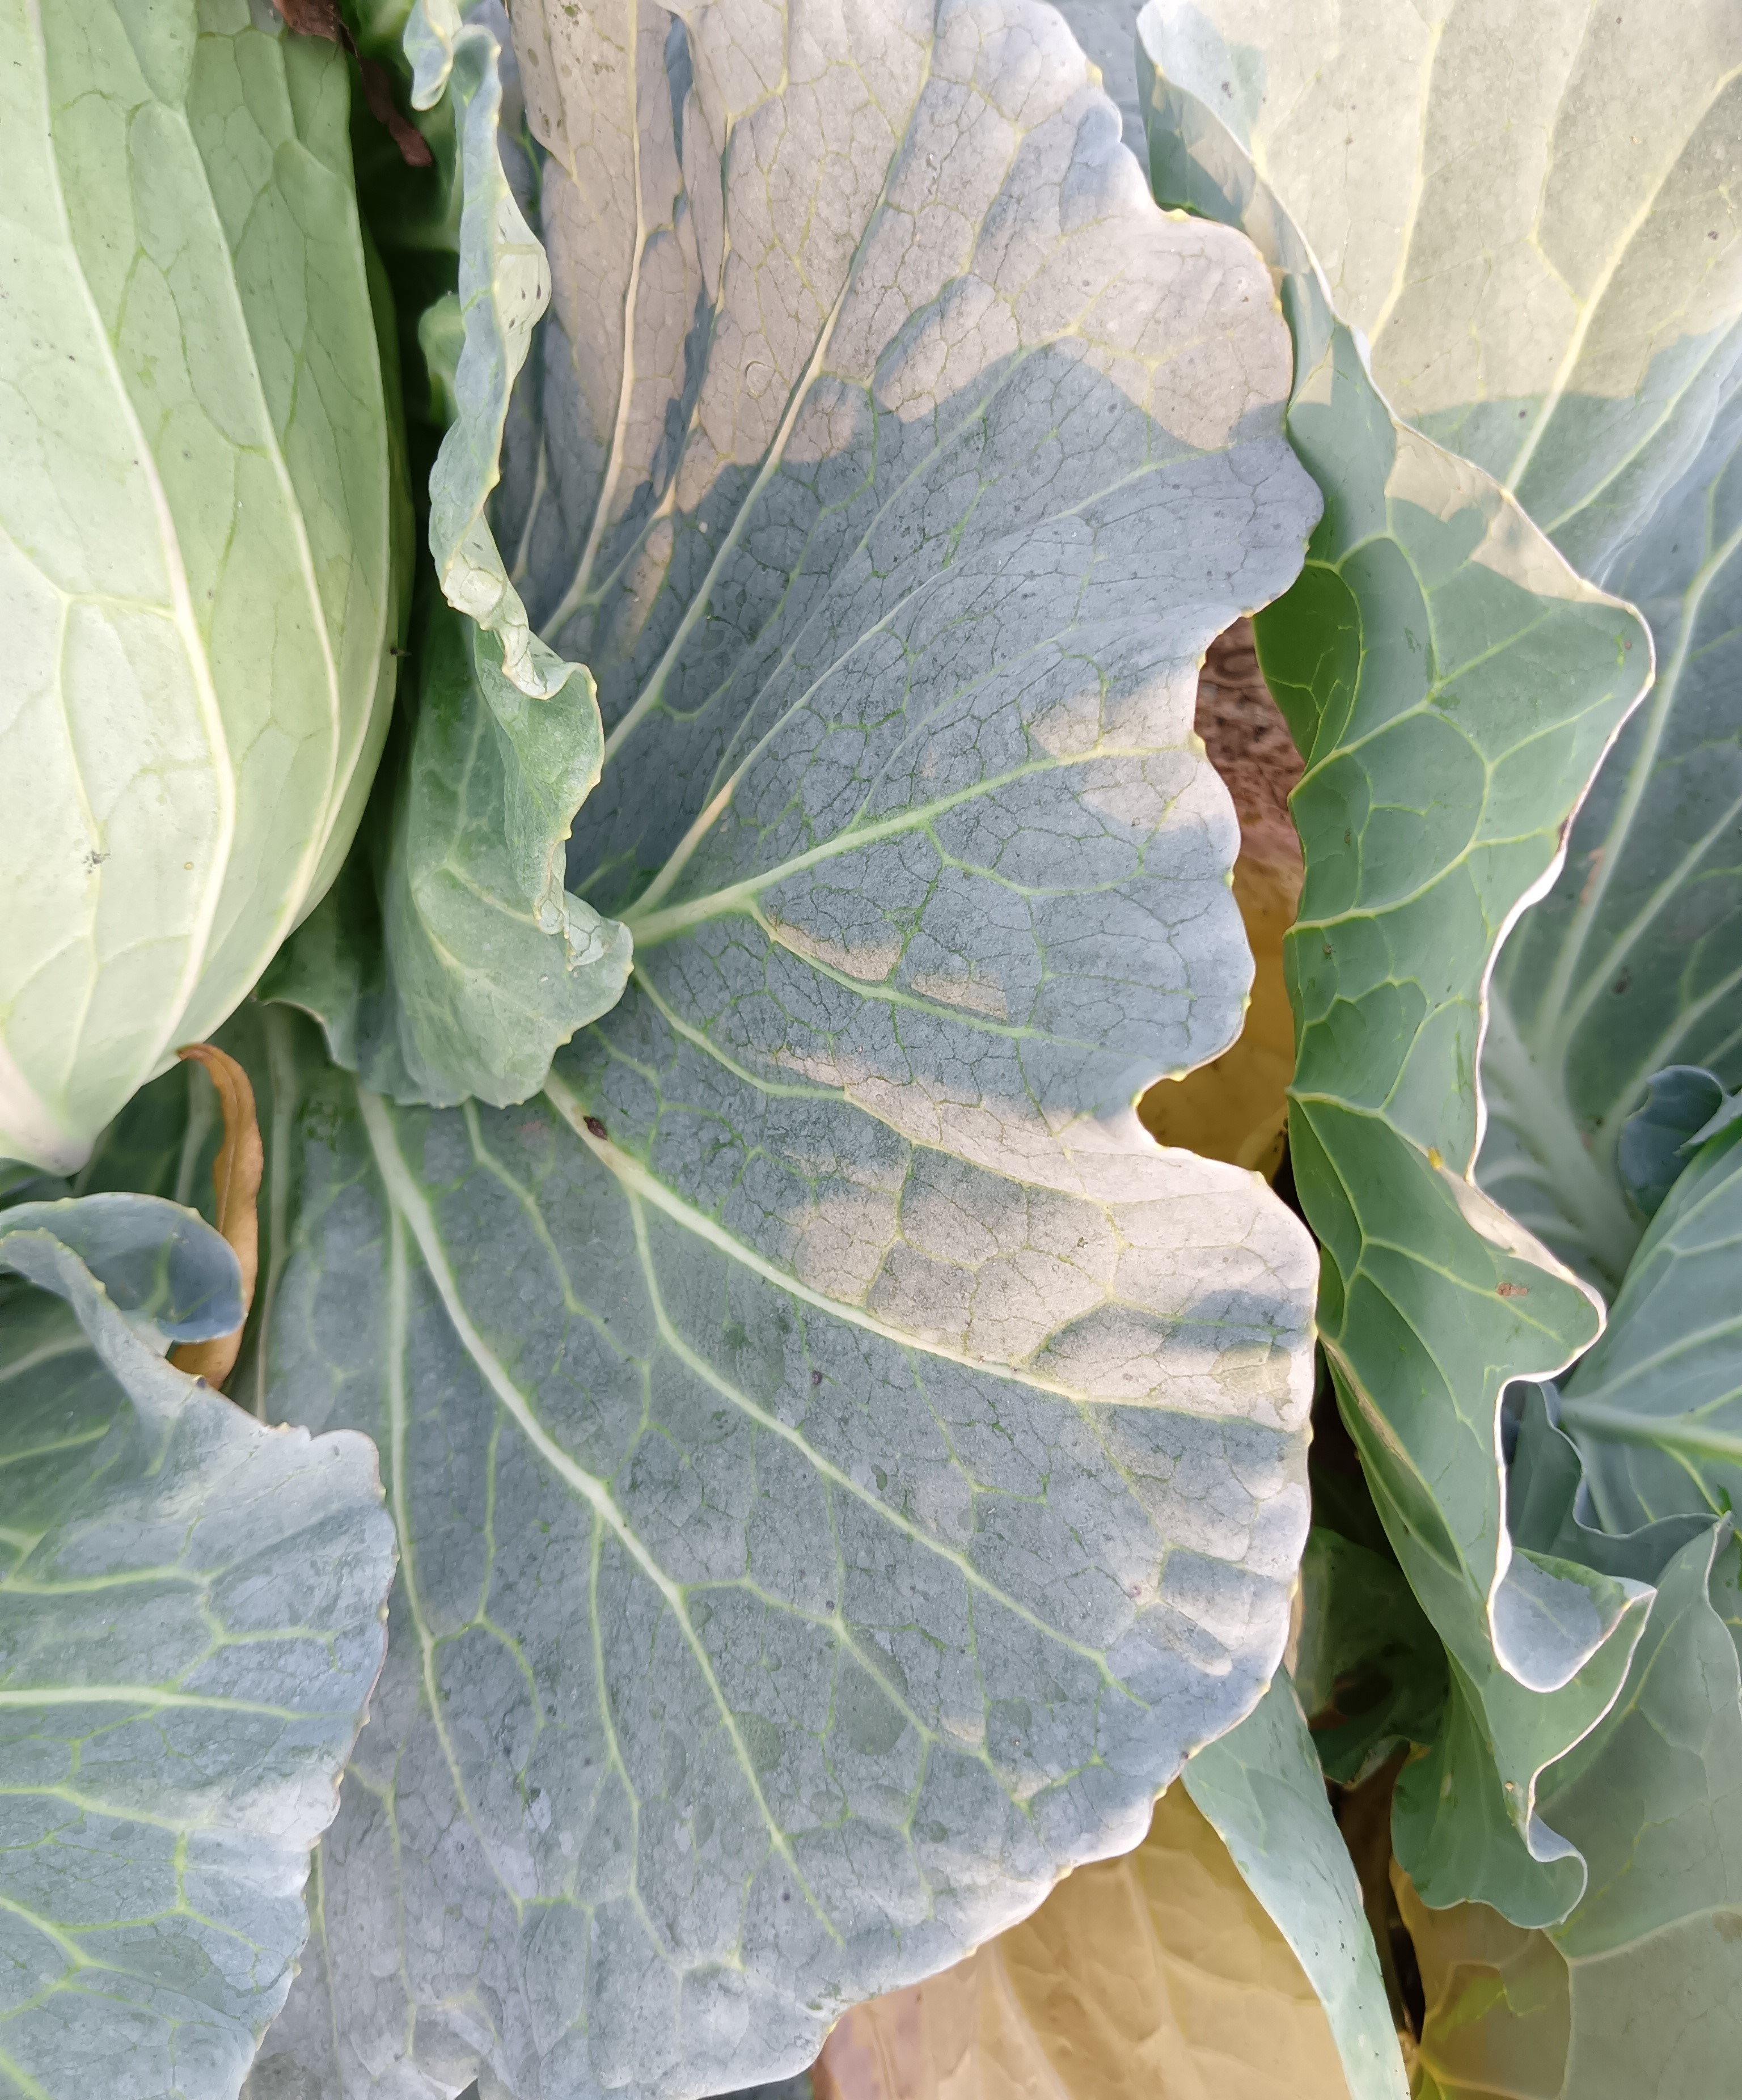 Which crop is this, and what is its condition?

cabbage, healthy
